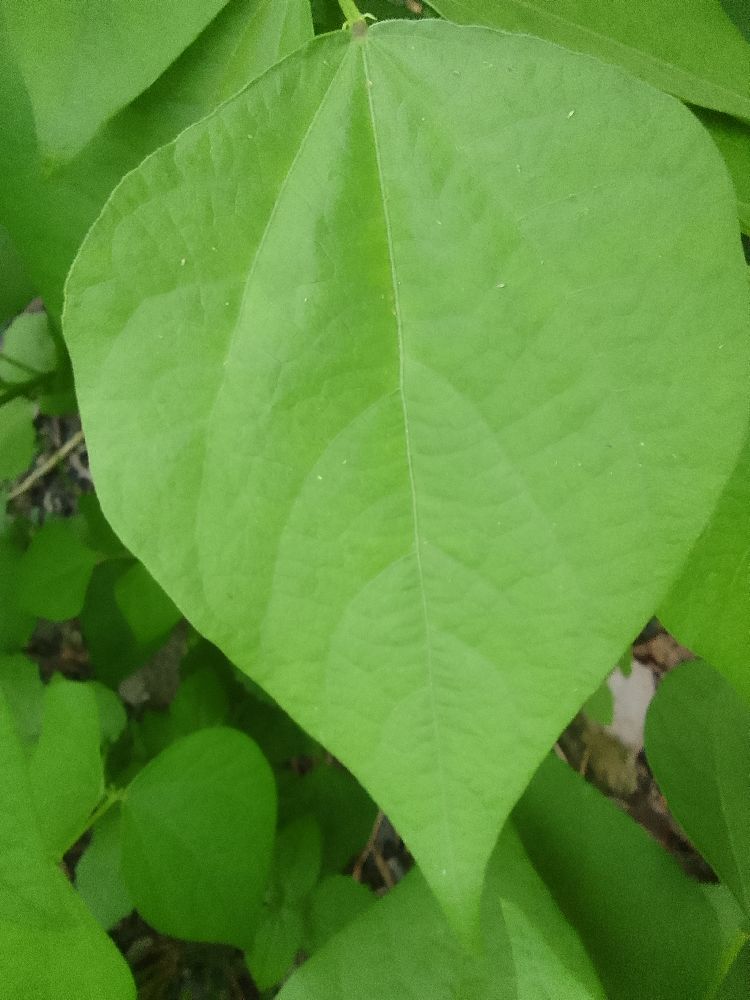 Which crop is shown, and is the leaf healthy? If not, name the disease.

common bean, healthy
